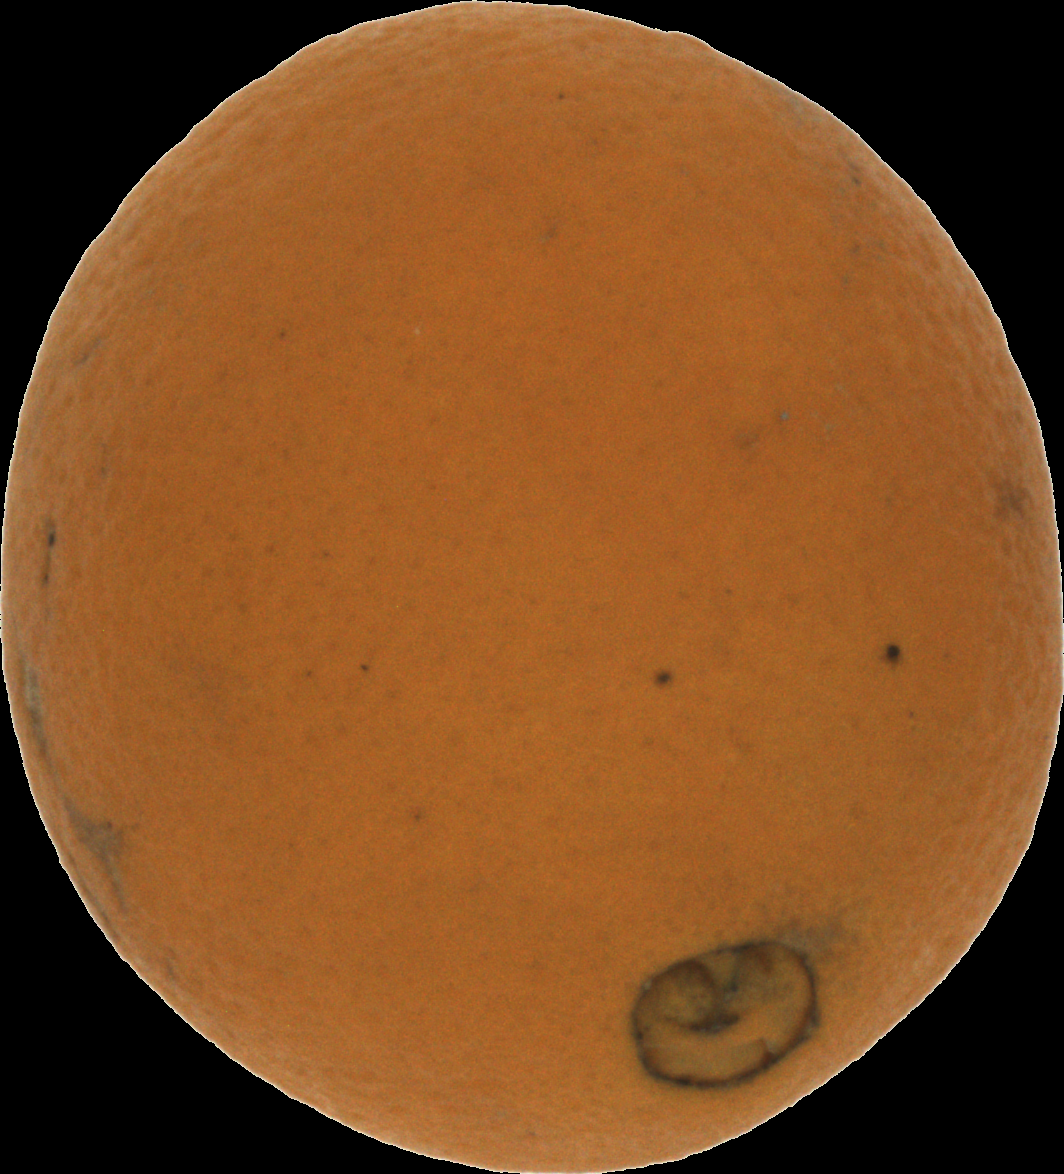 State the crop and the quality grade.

orange, bad
